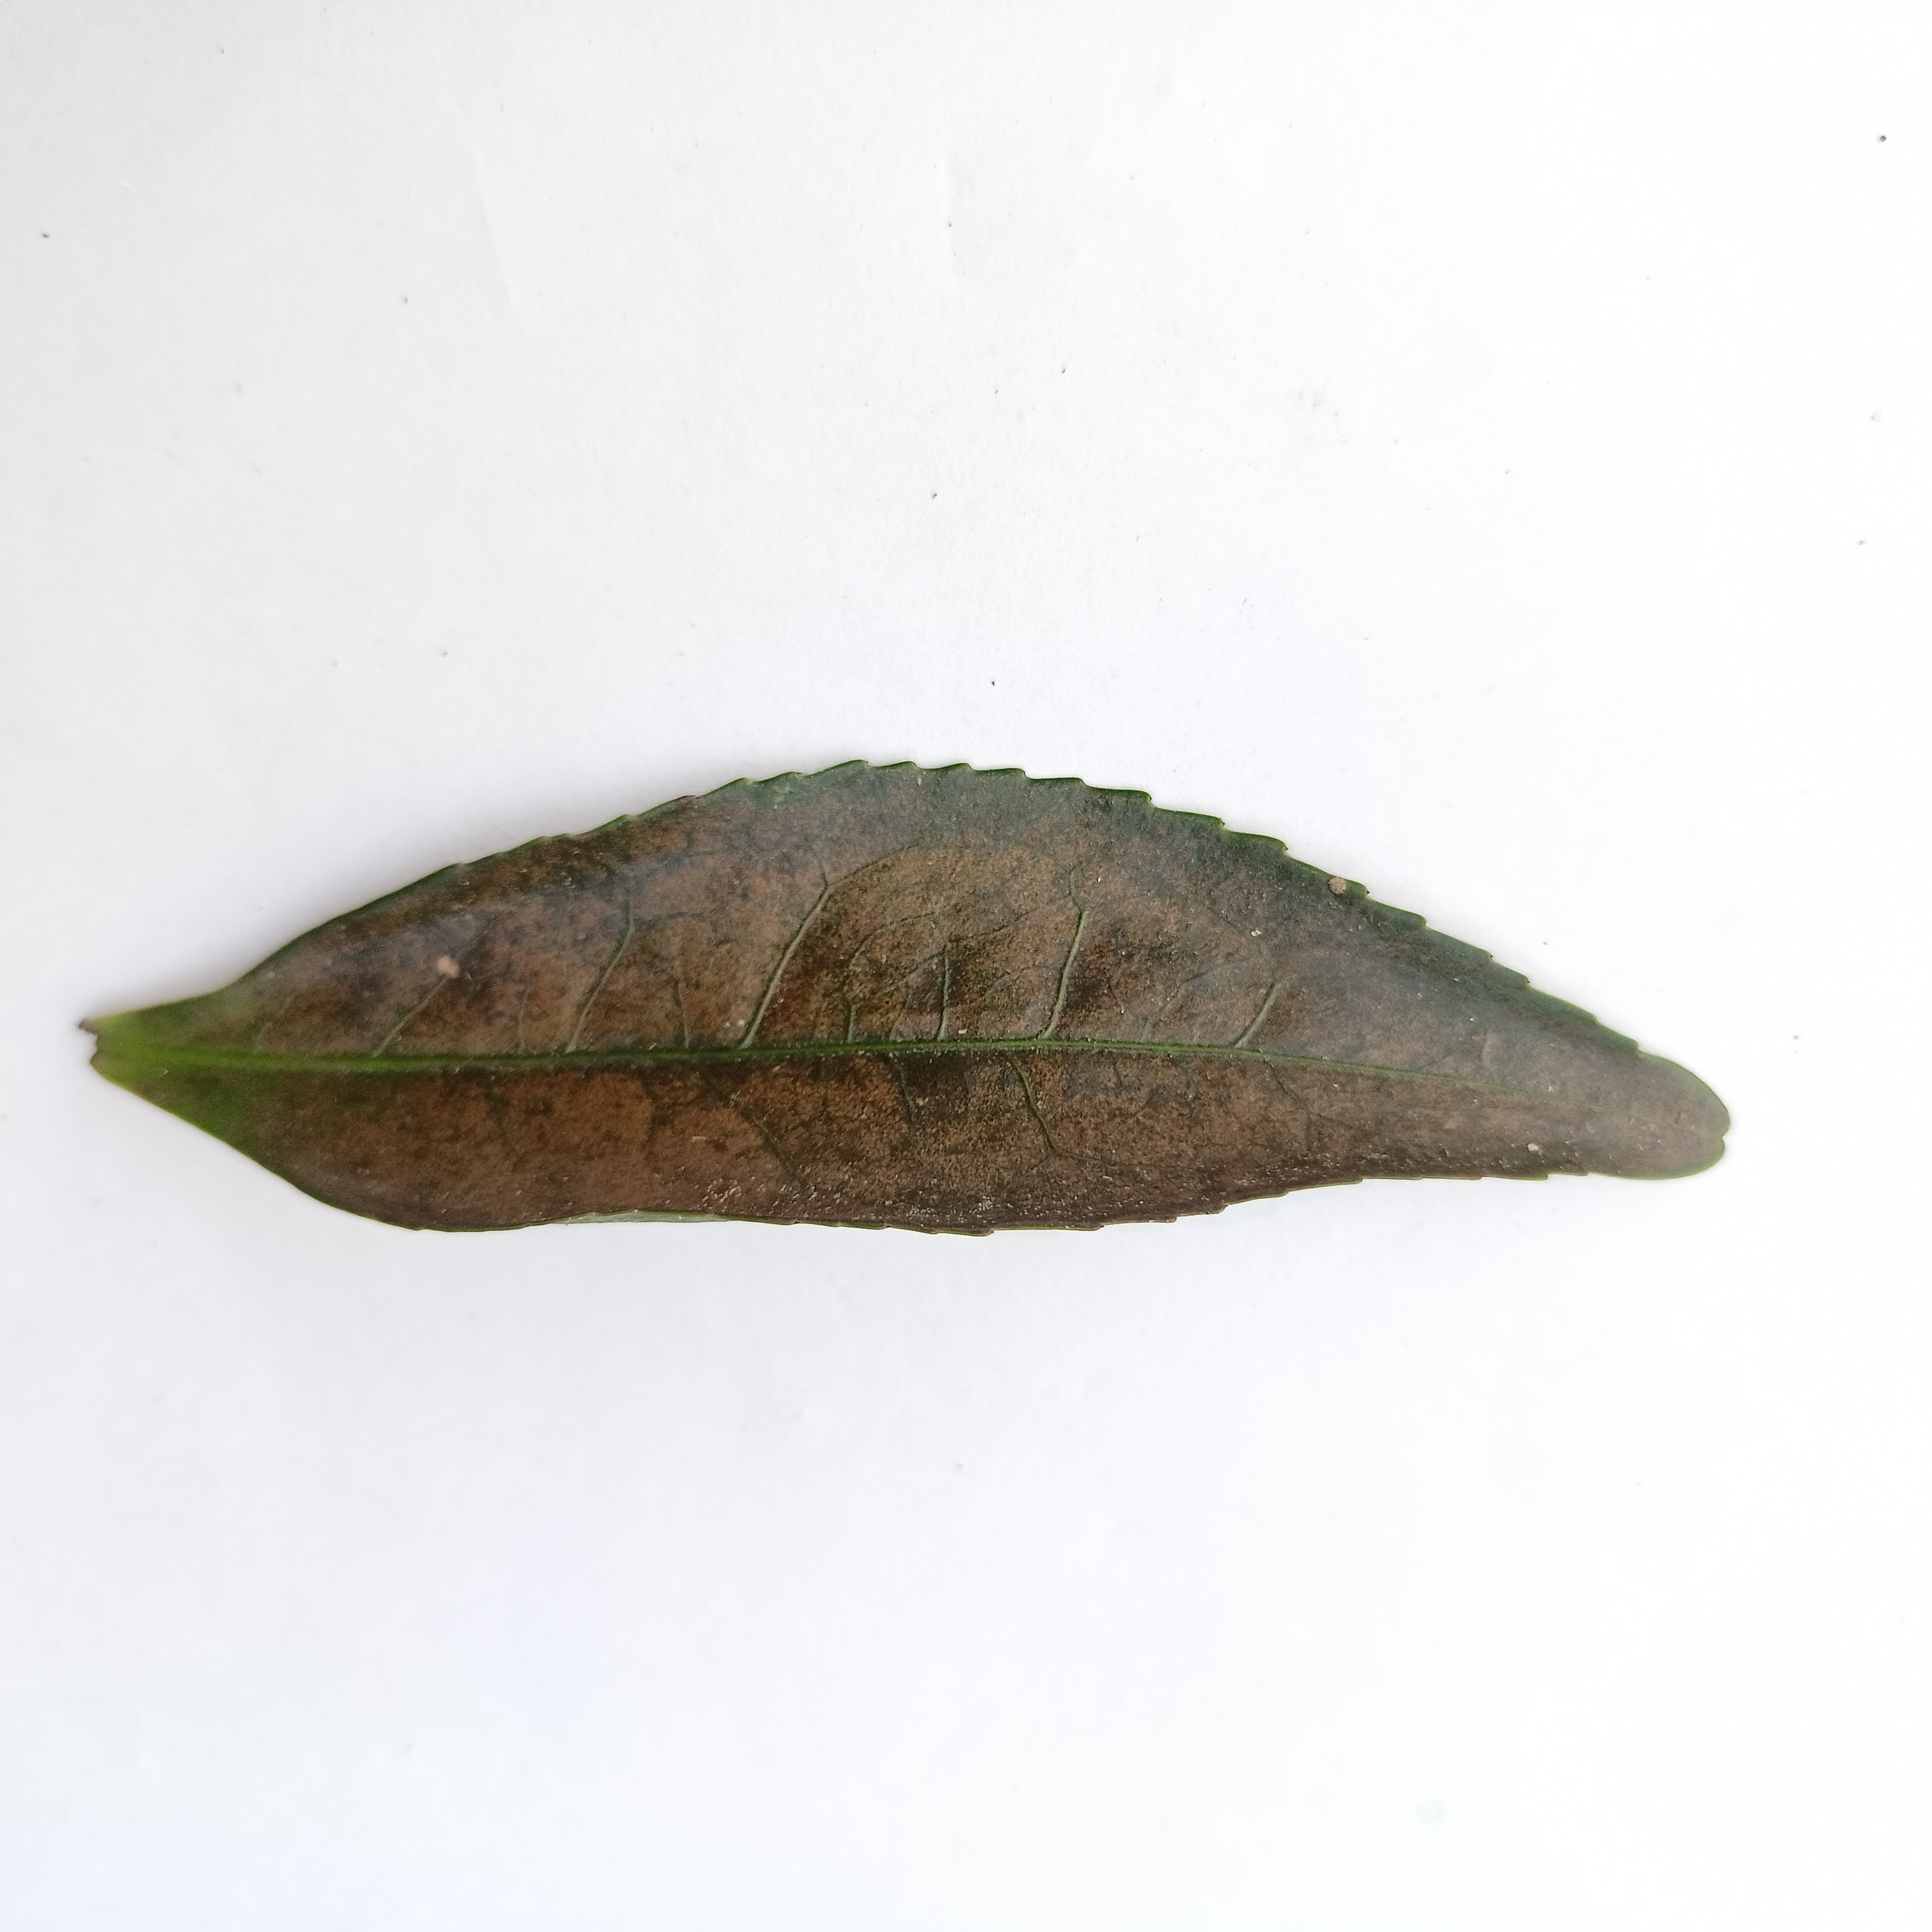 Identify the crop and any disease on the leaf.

tea, red rust
